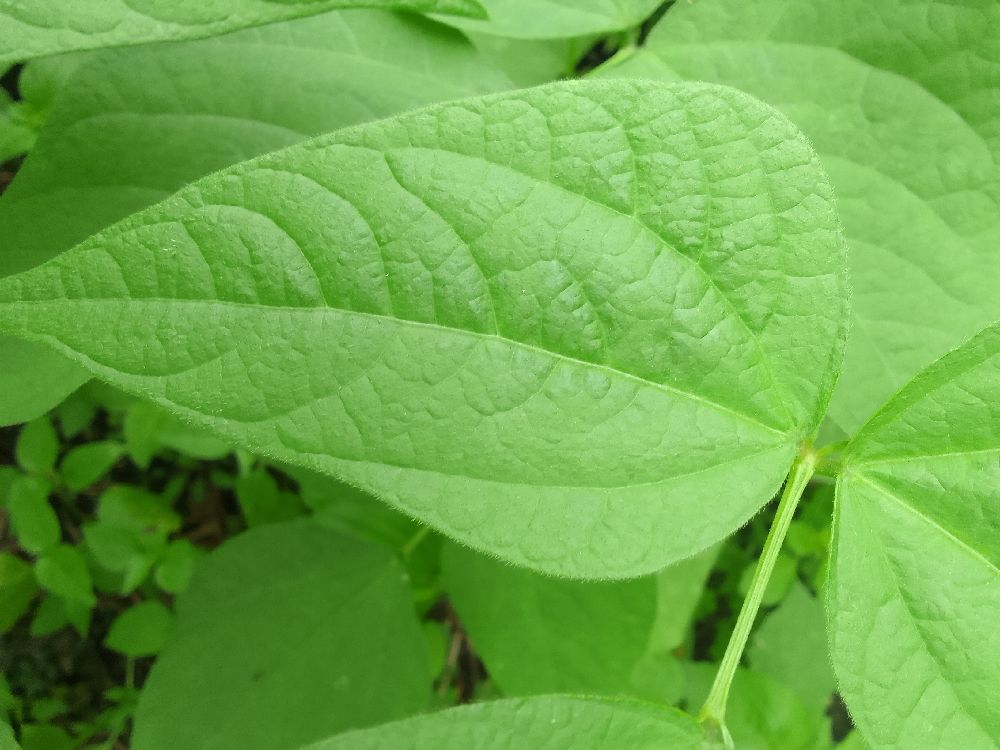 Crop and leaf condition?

common bean, healthy
